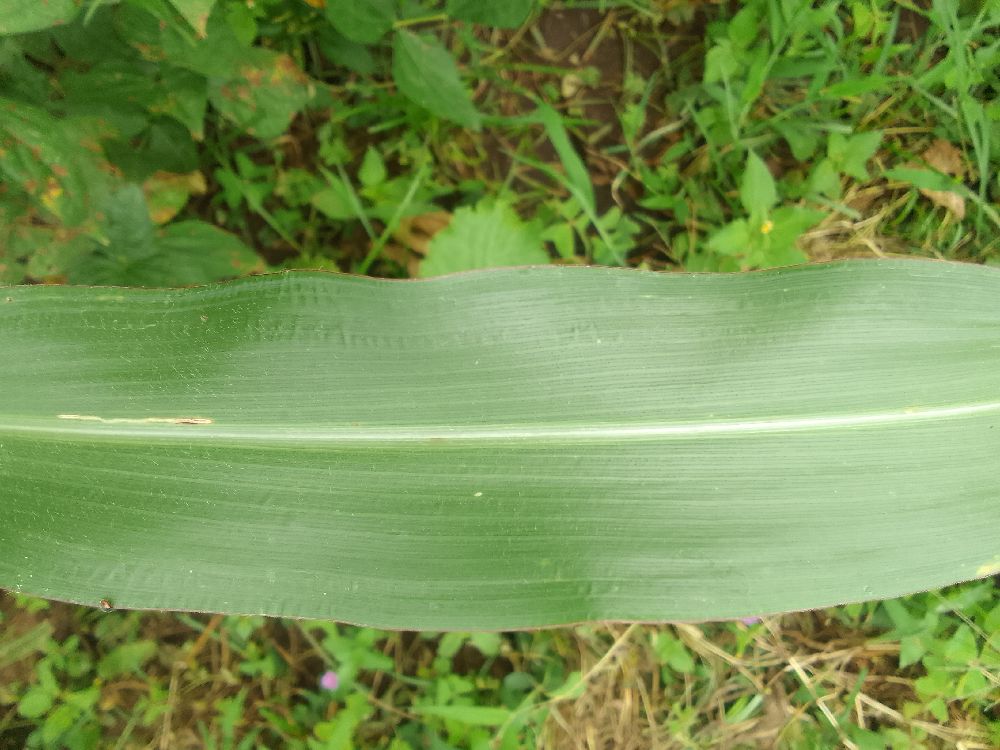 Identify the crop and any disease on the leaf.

maize, healthy
